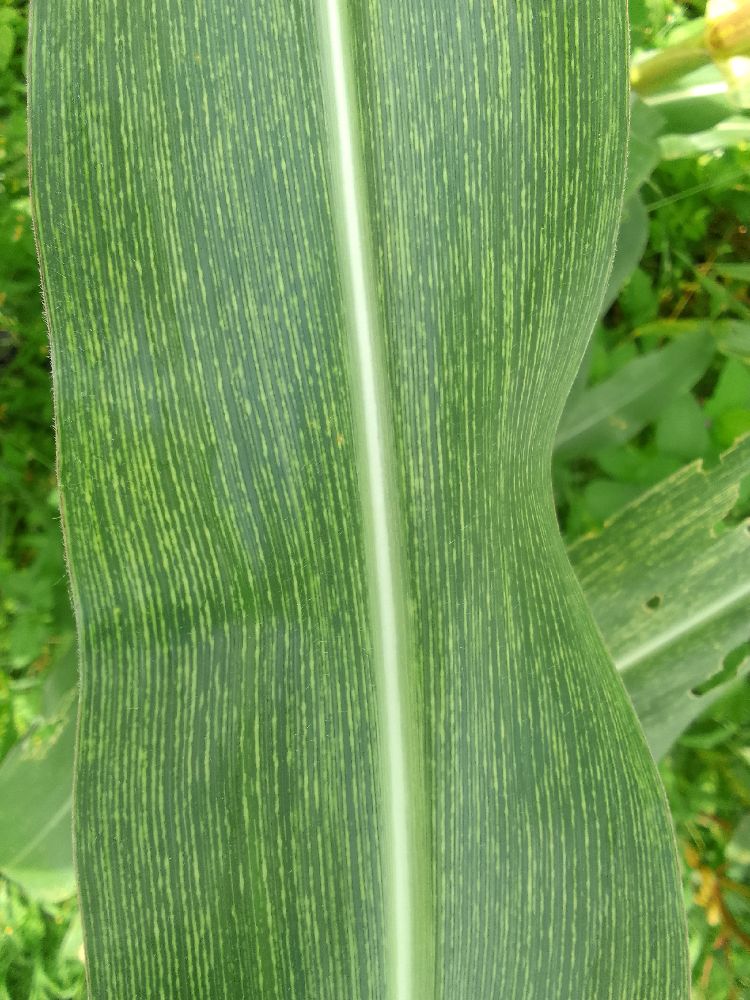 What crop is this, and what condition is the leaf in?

maize, maize streak virus
